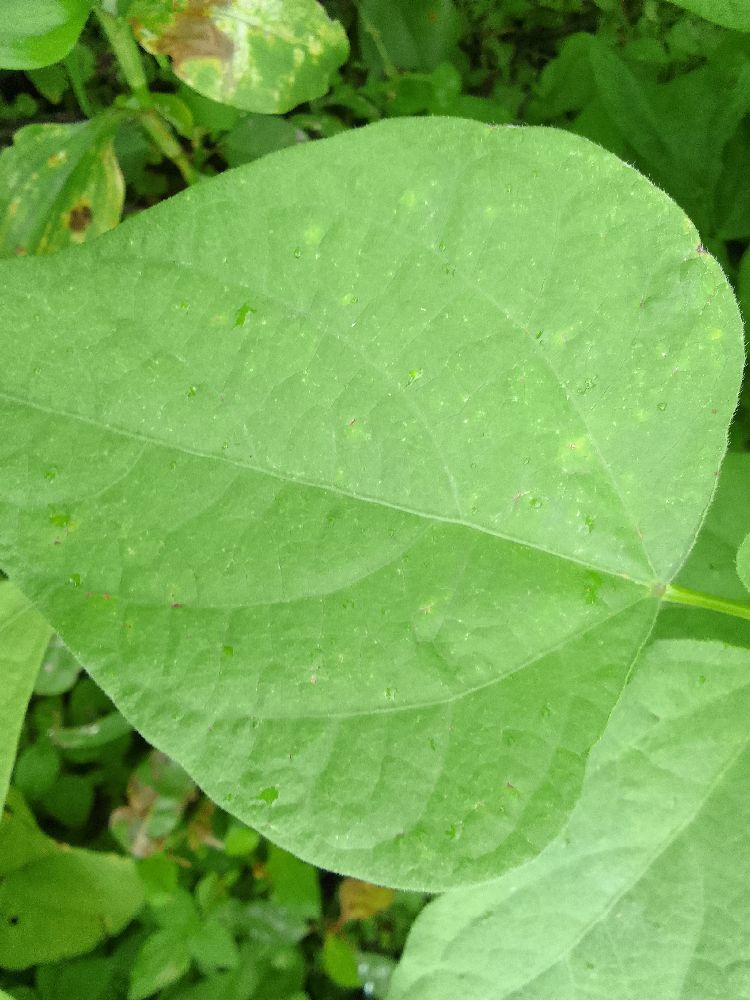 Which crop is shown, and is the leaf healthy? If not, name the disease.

common bean, healthy
